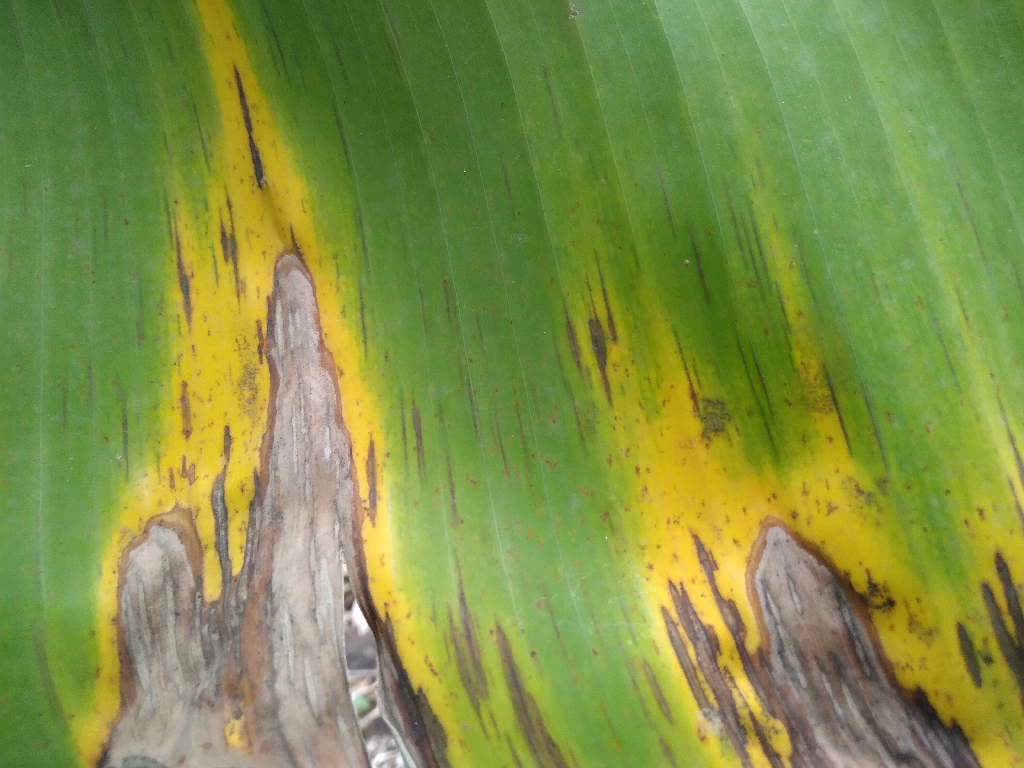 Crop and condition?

banana, black sigatoka
